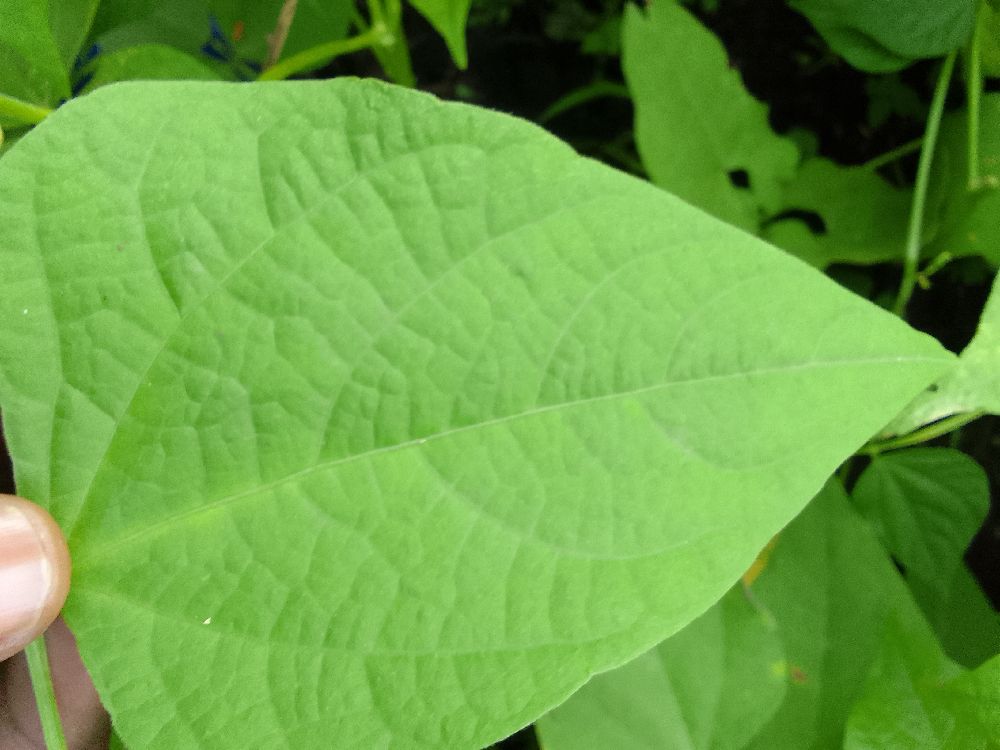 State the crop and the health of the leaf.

common bean, healthy
